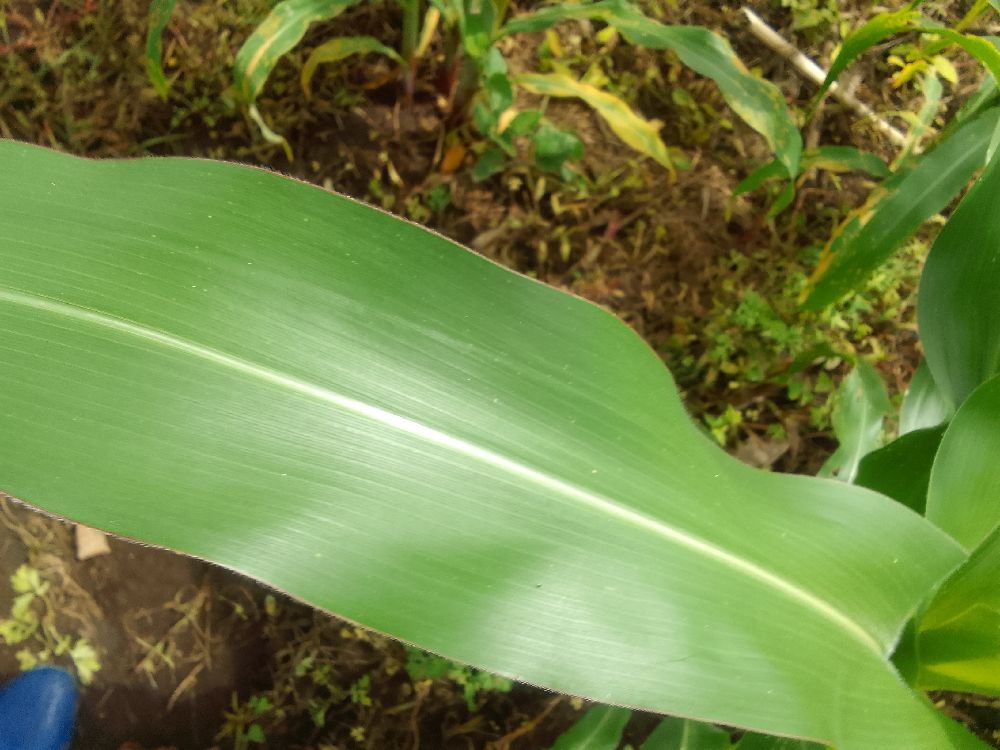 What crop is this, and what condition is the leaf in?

maize, healthy
